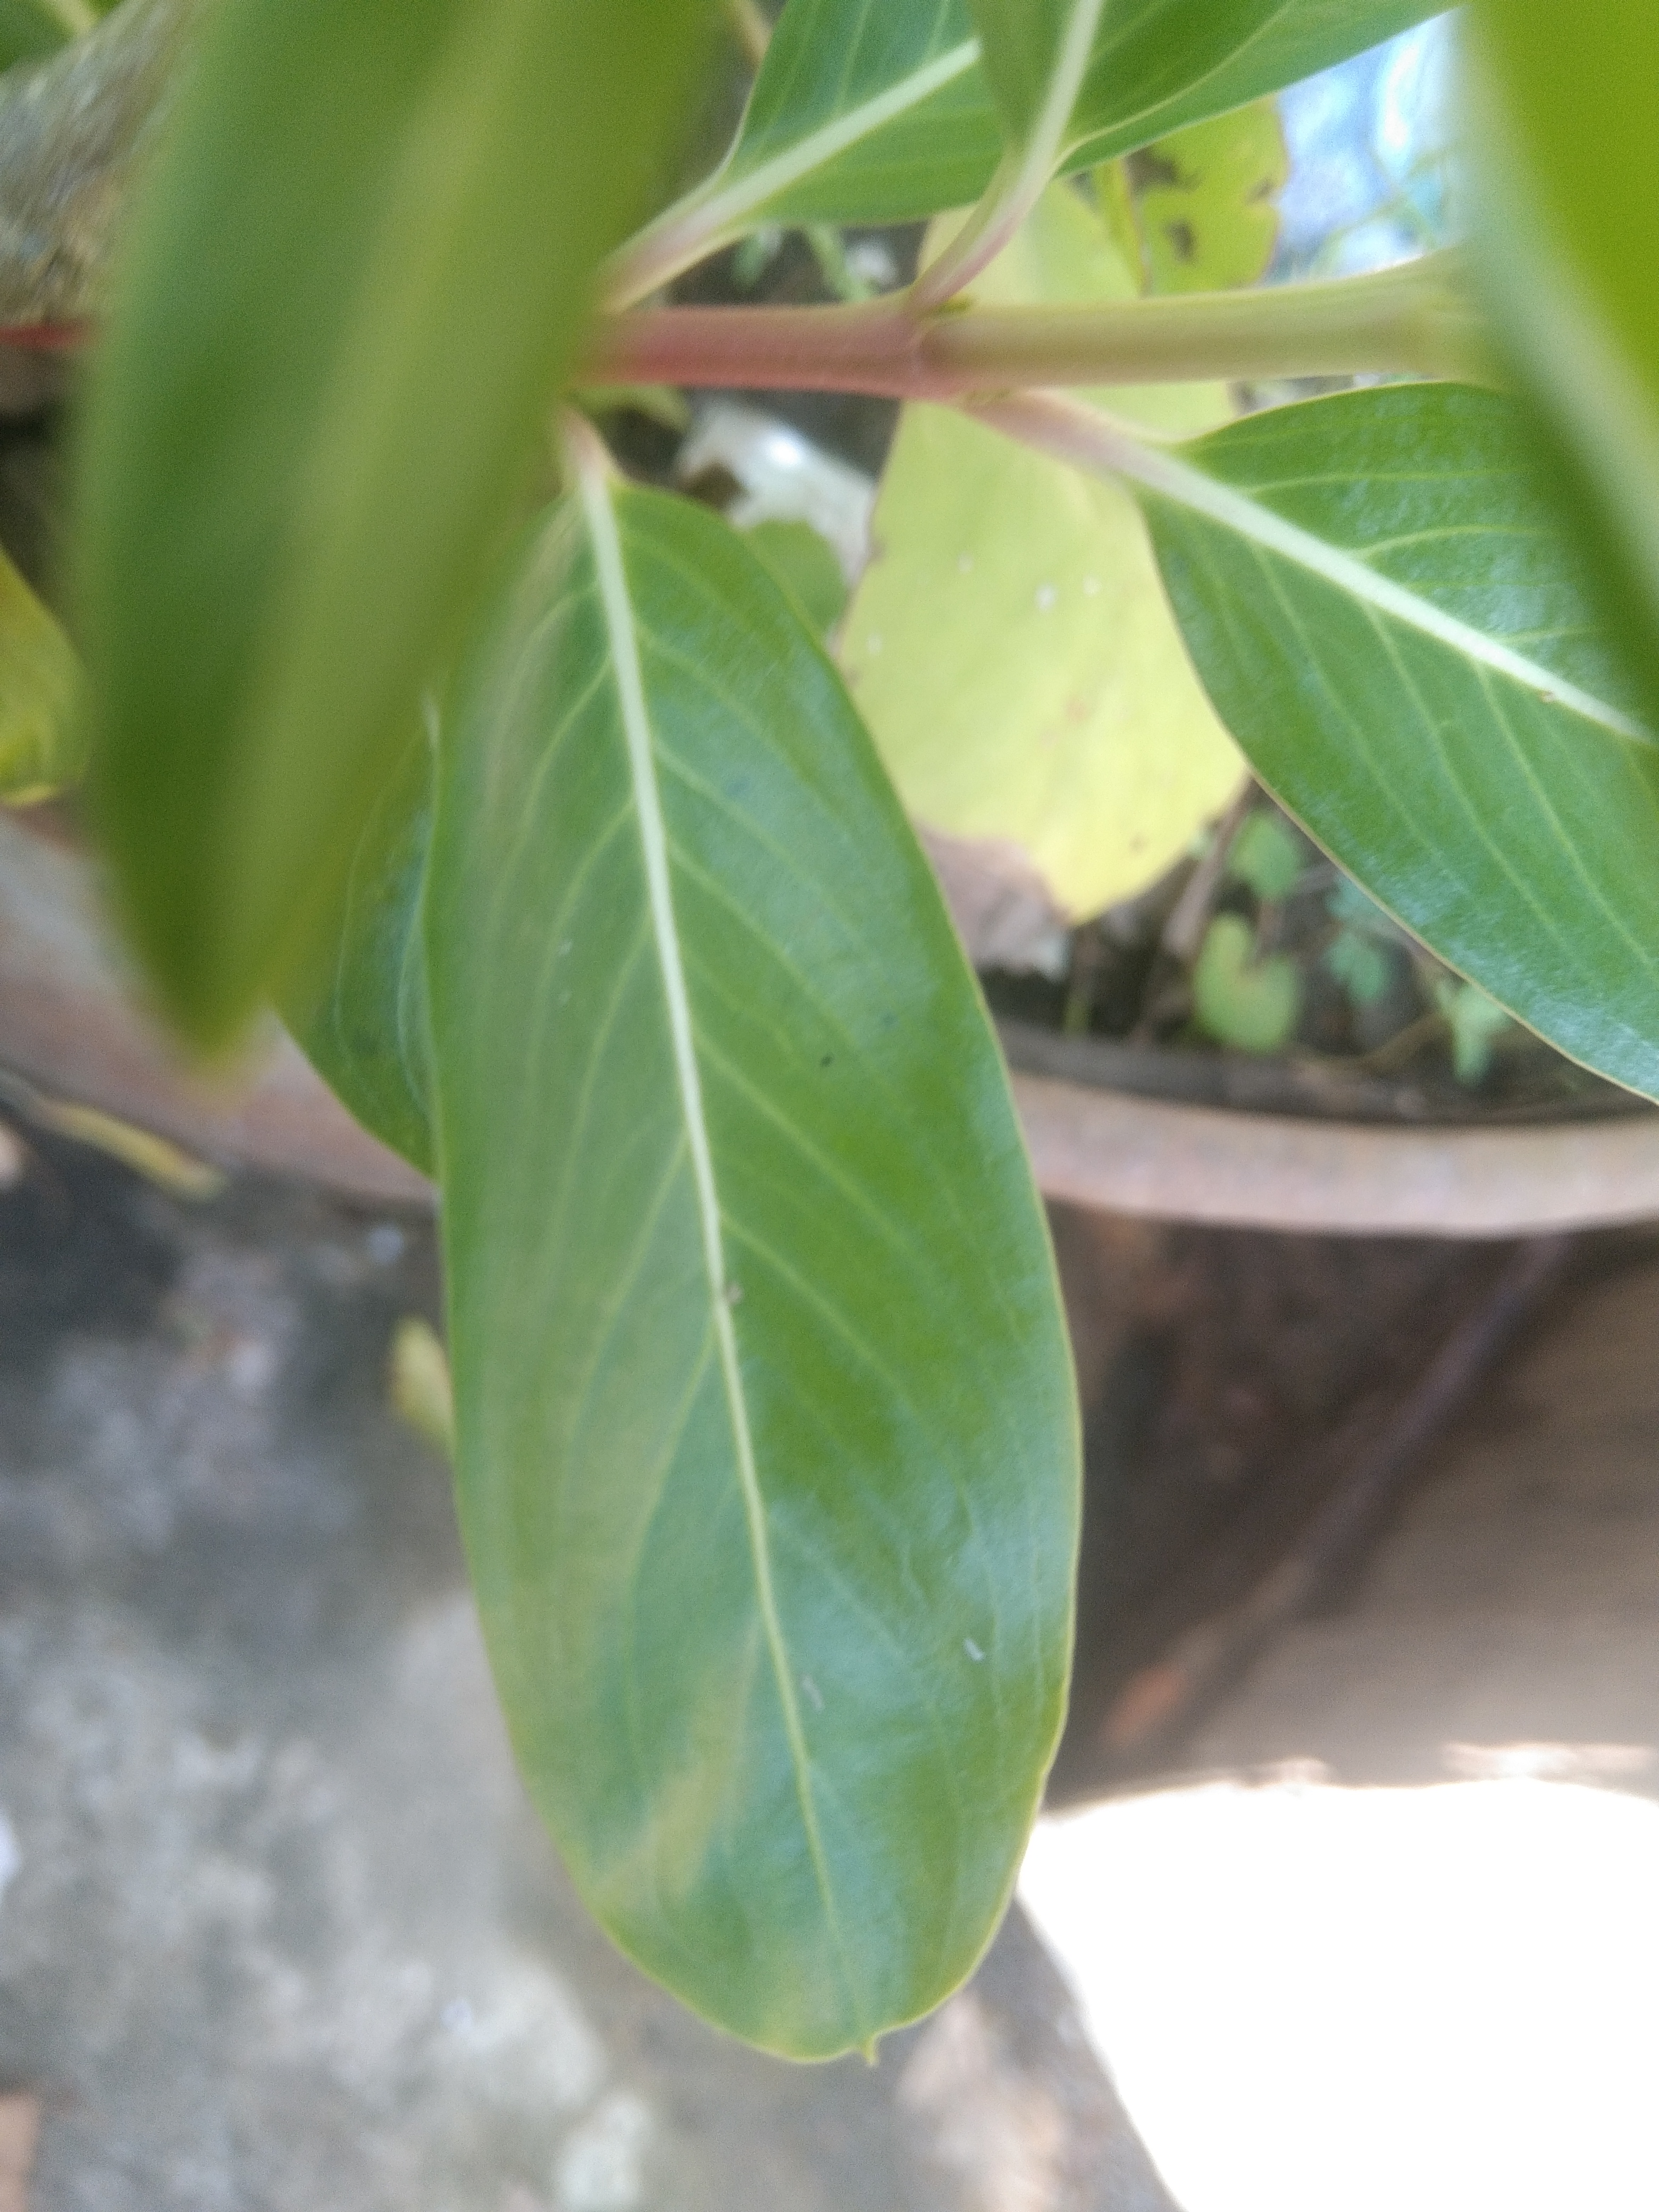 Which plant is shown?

rose periwinkle
